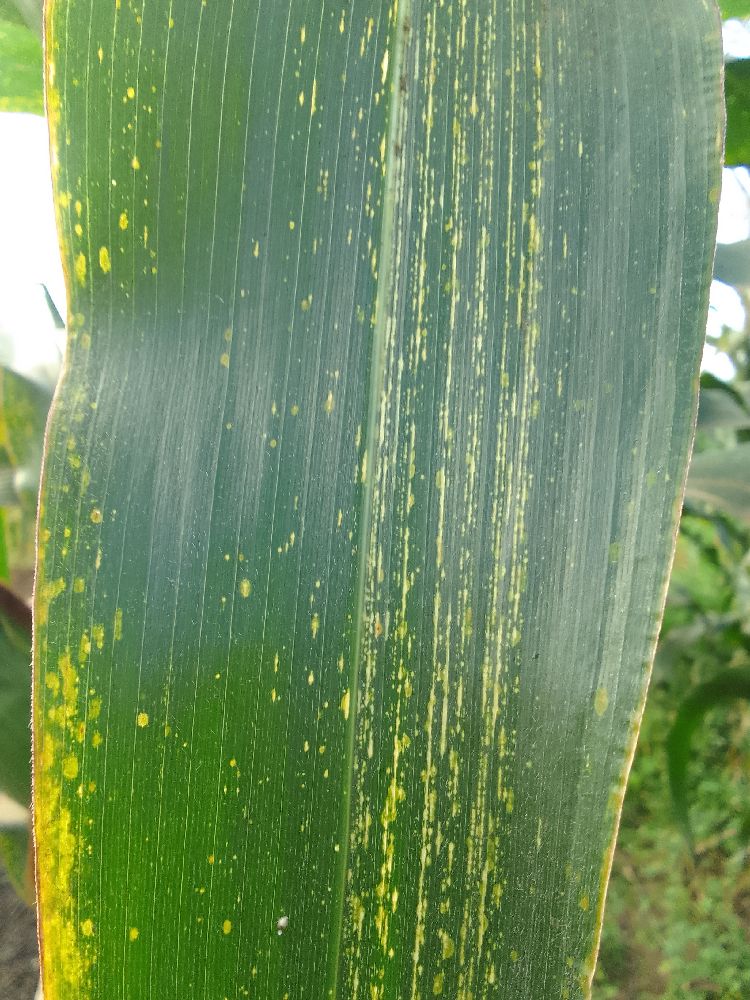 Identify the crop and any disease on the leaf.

maize, maize streak virus
